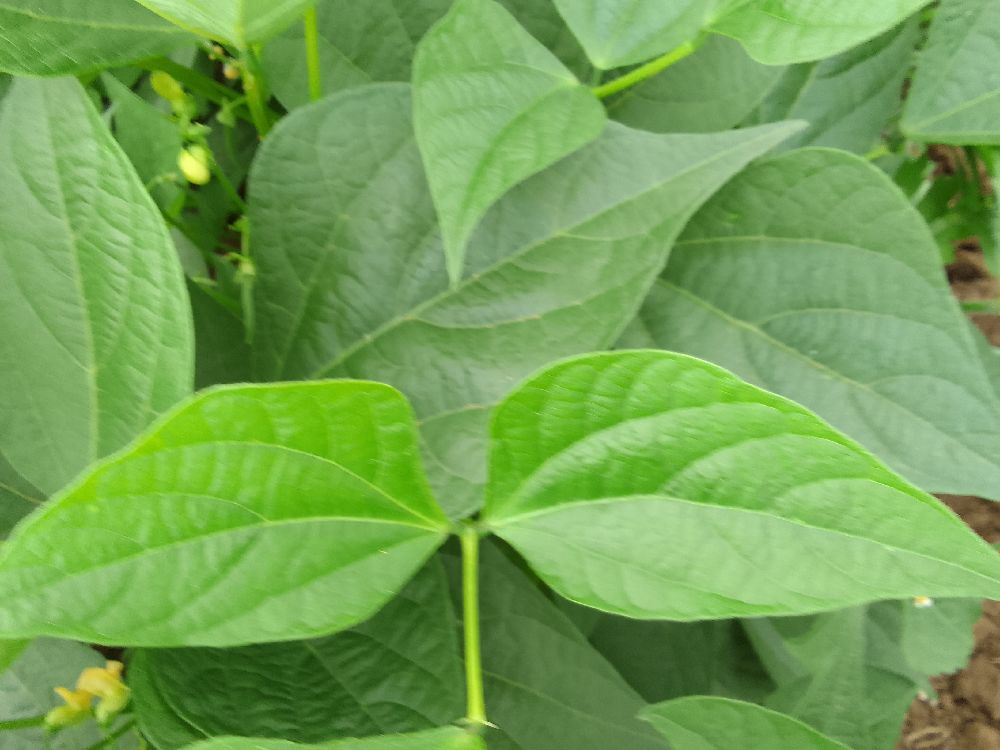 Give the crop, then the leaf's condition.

common bean, healthy
